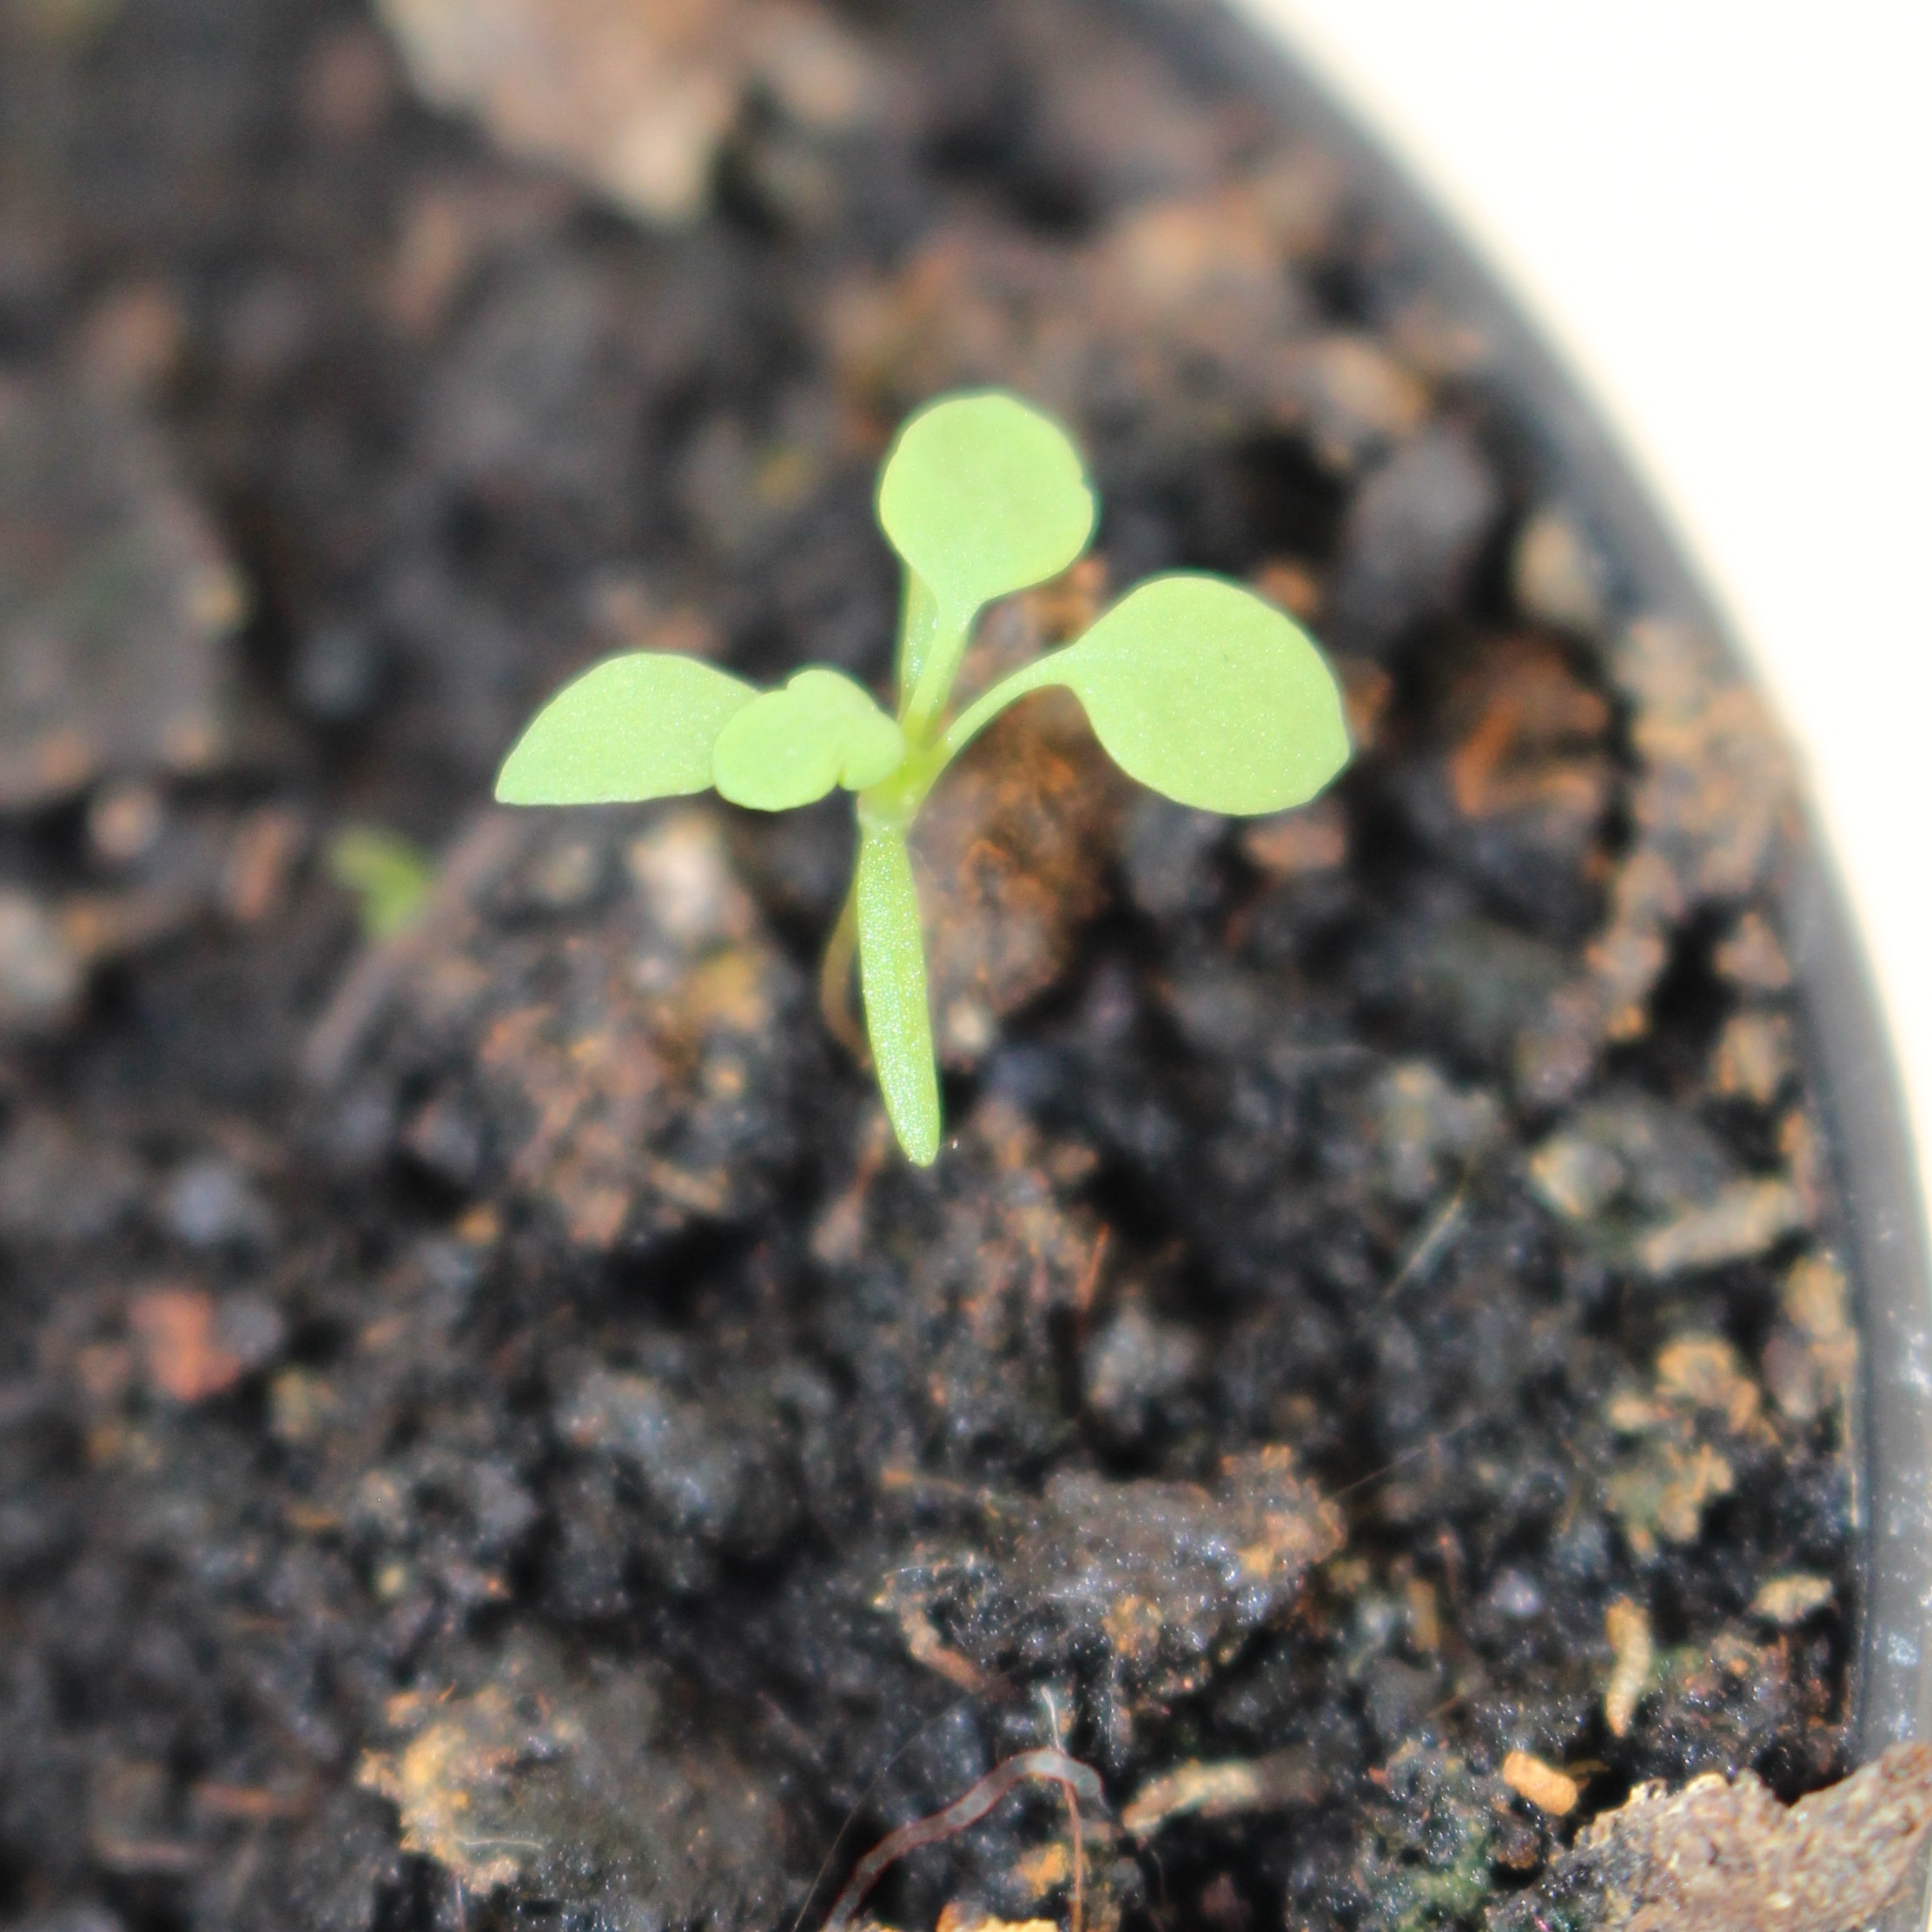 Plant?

Papaver rhoeas
